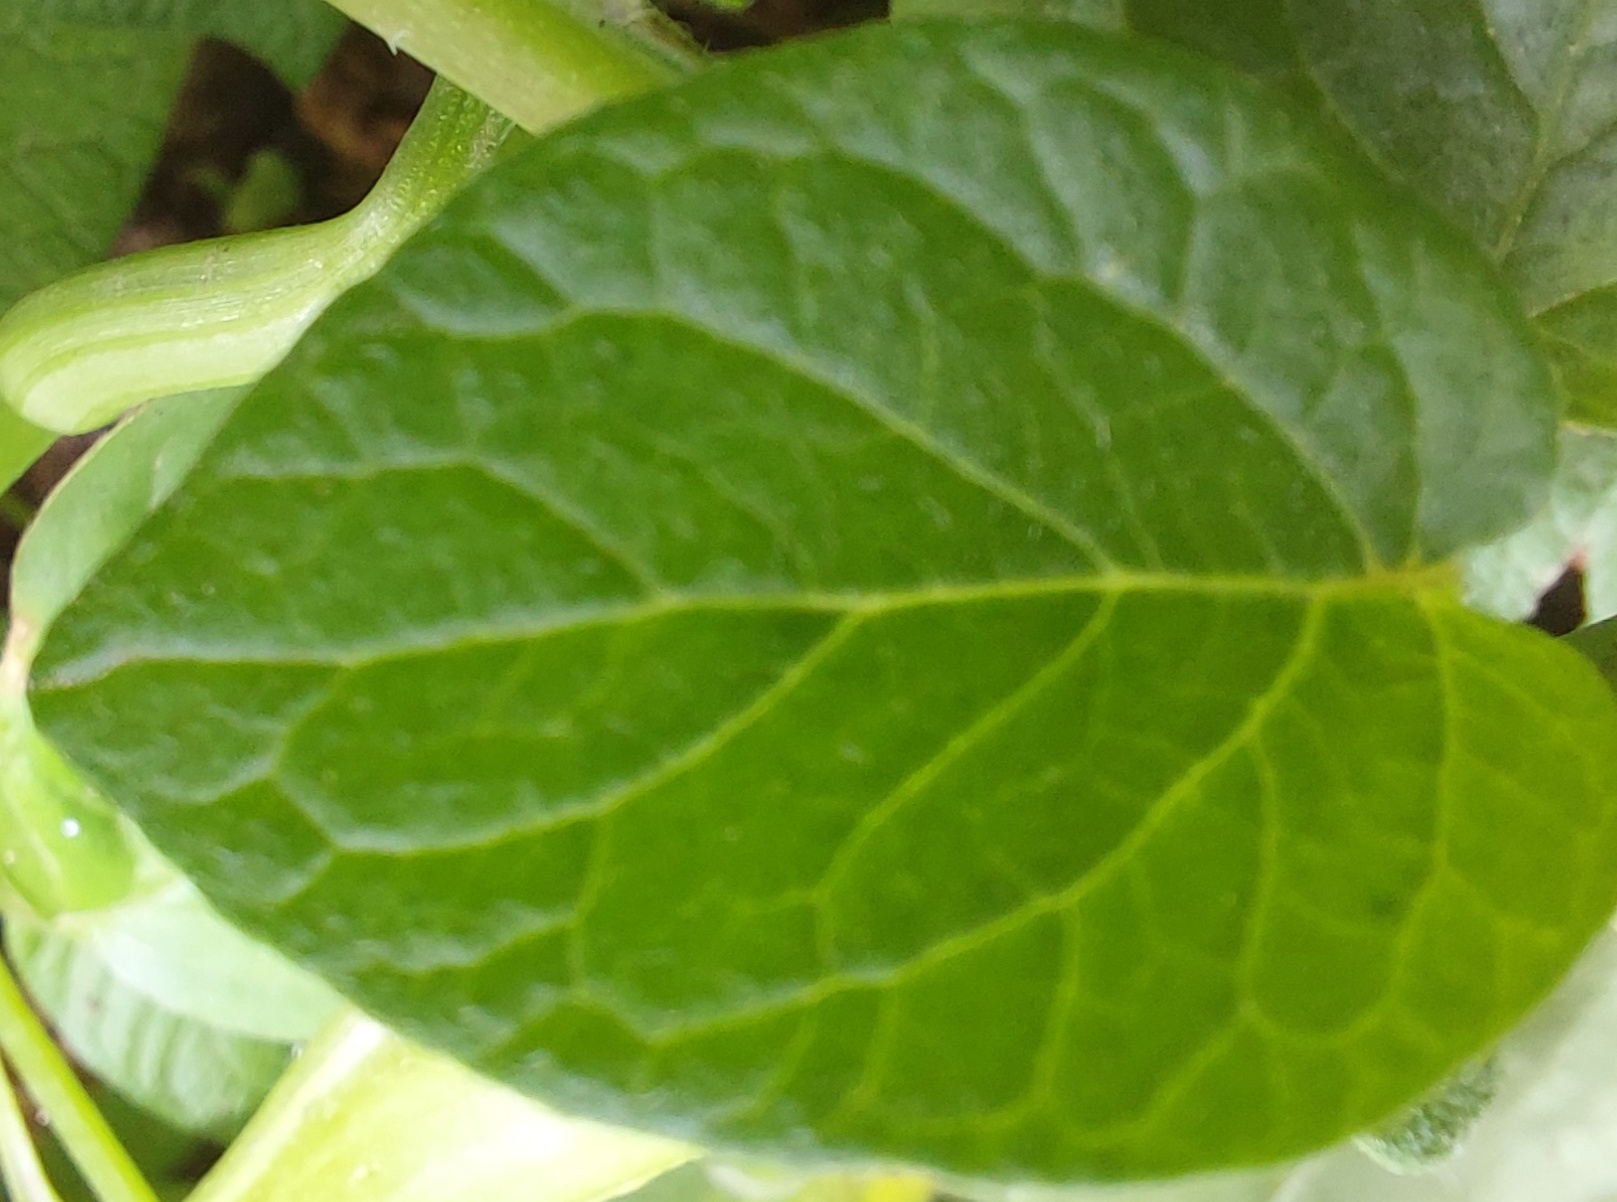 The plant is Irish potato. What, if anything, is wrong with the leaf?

healthy
